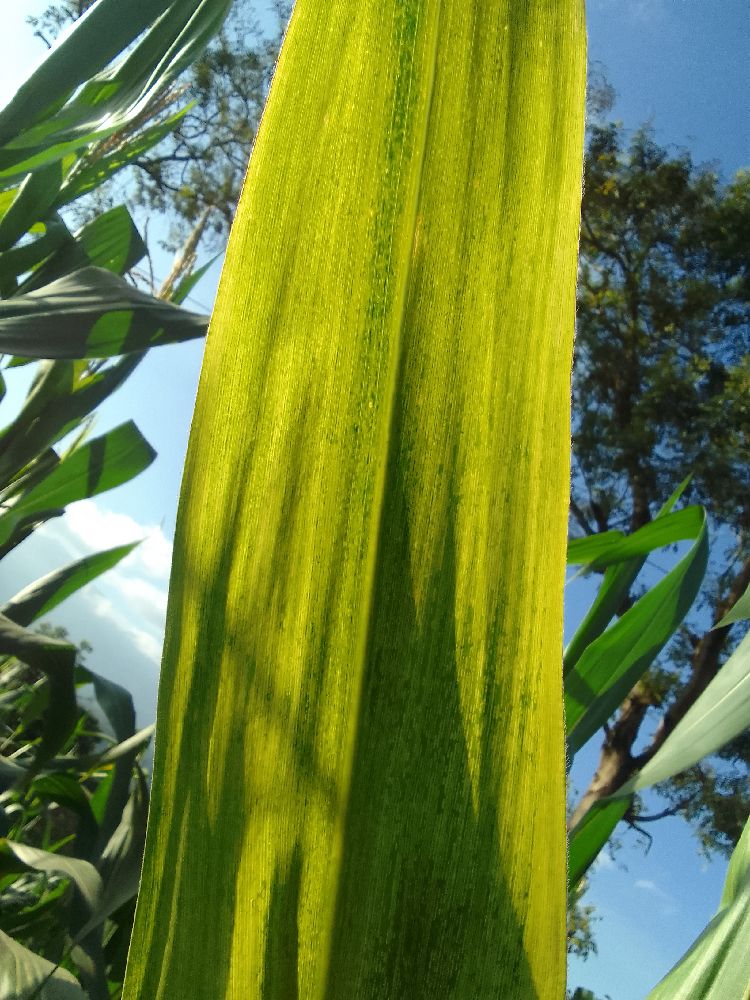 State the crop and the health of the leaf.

maize, maize lethal necrosis
